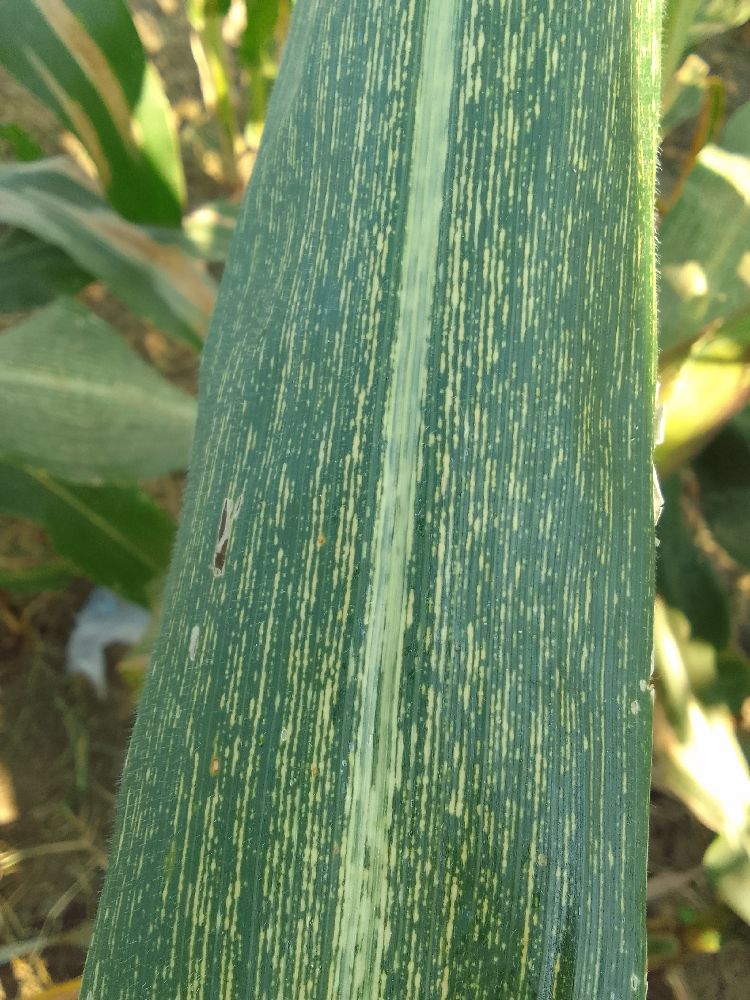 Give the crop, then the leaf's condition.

maize, maize streak virus
